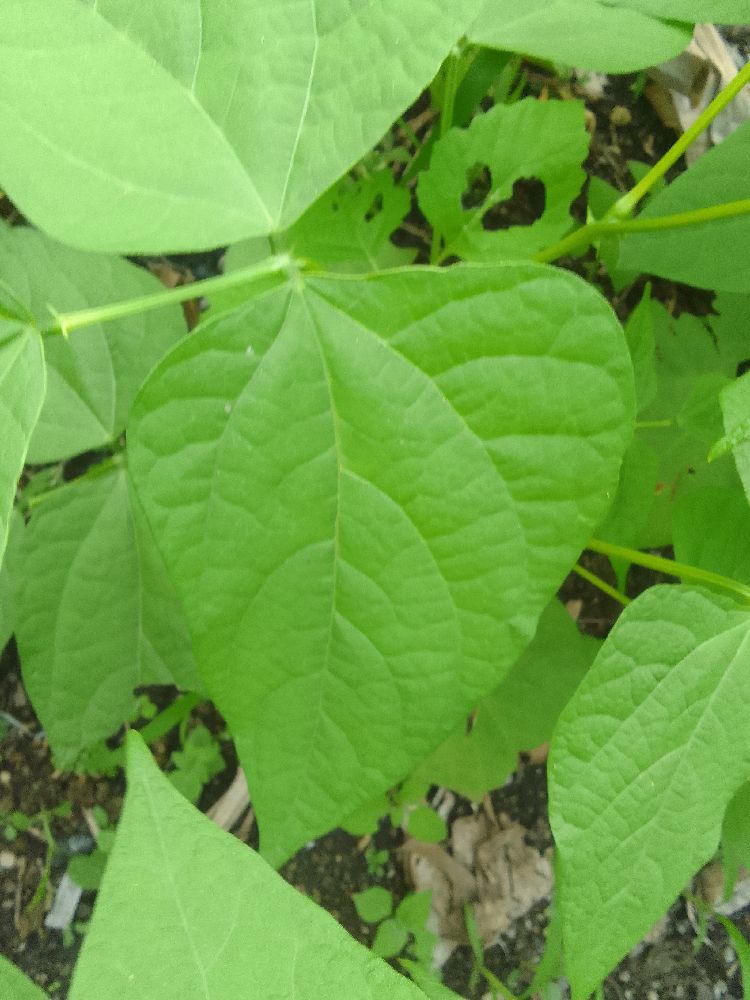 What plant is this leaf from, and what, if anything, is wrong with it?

common bean, healthy
